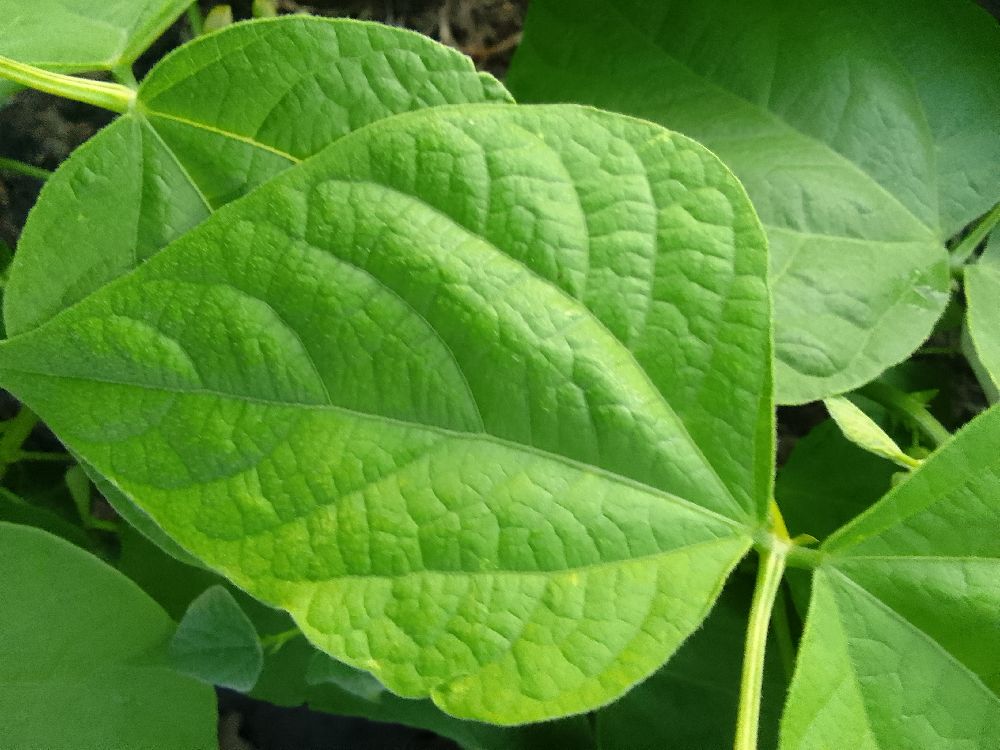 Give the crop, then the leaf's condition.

common bean, healthy
